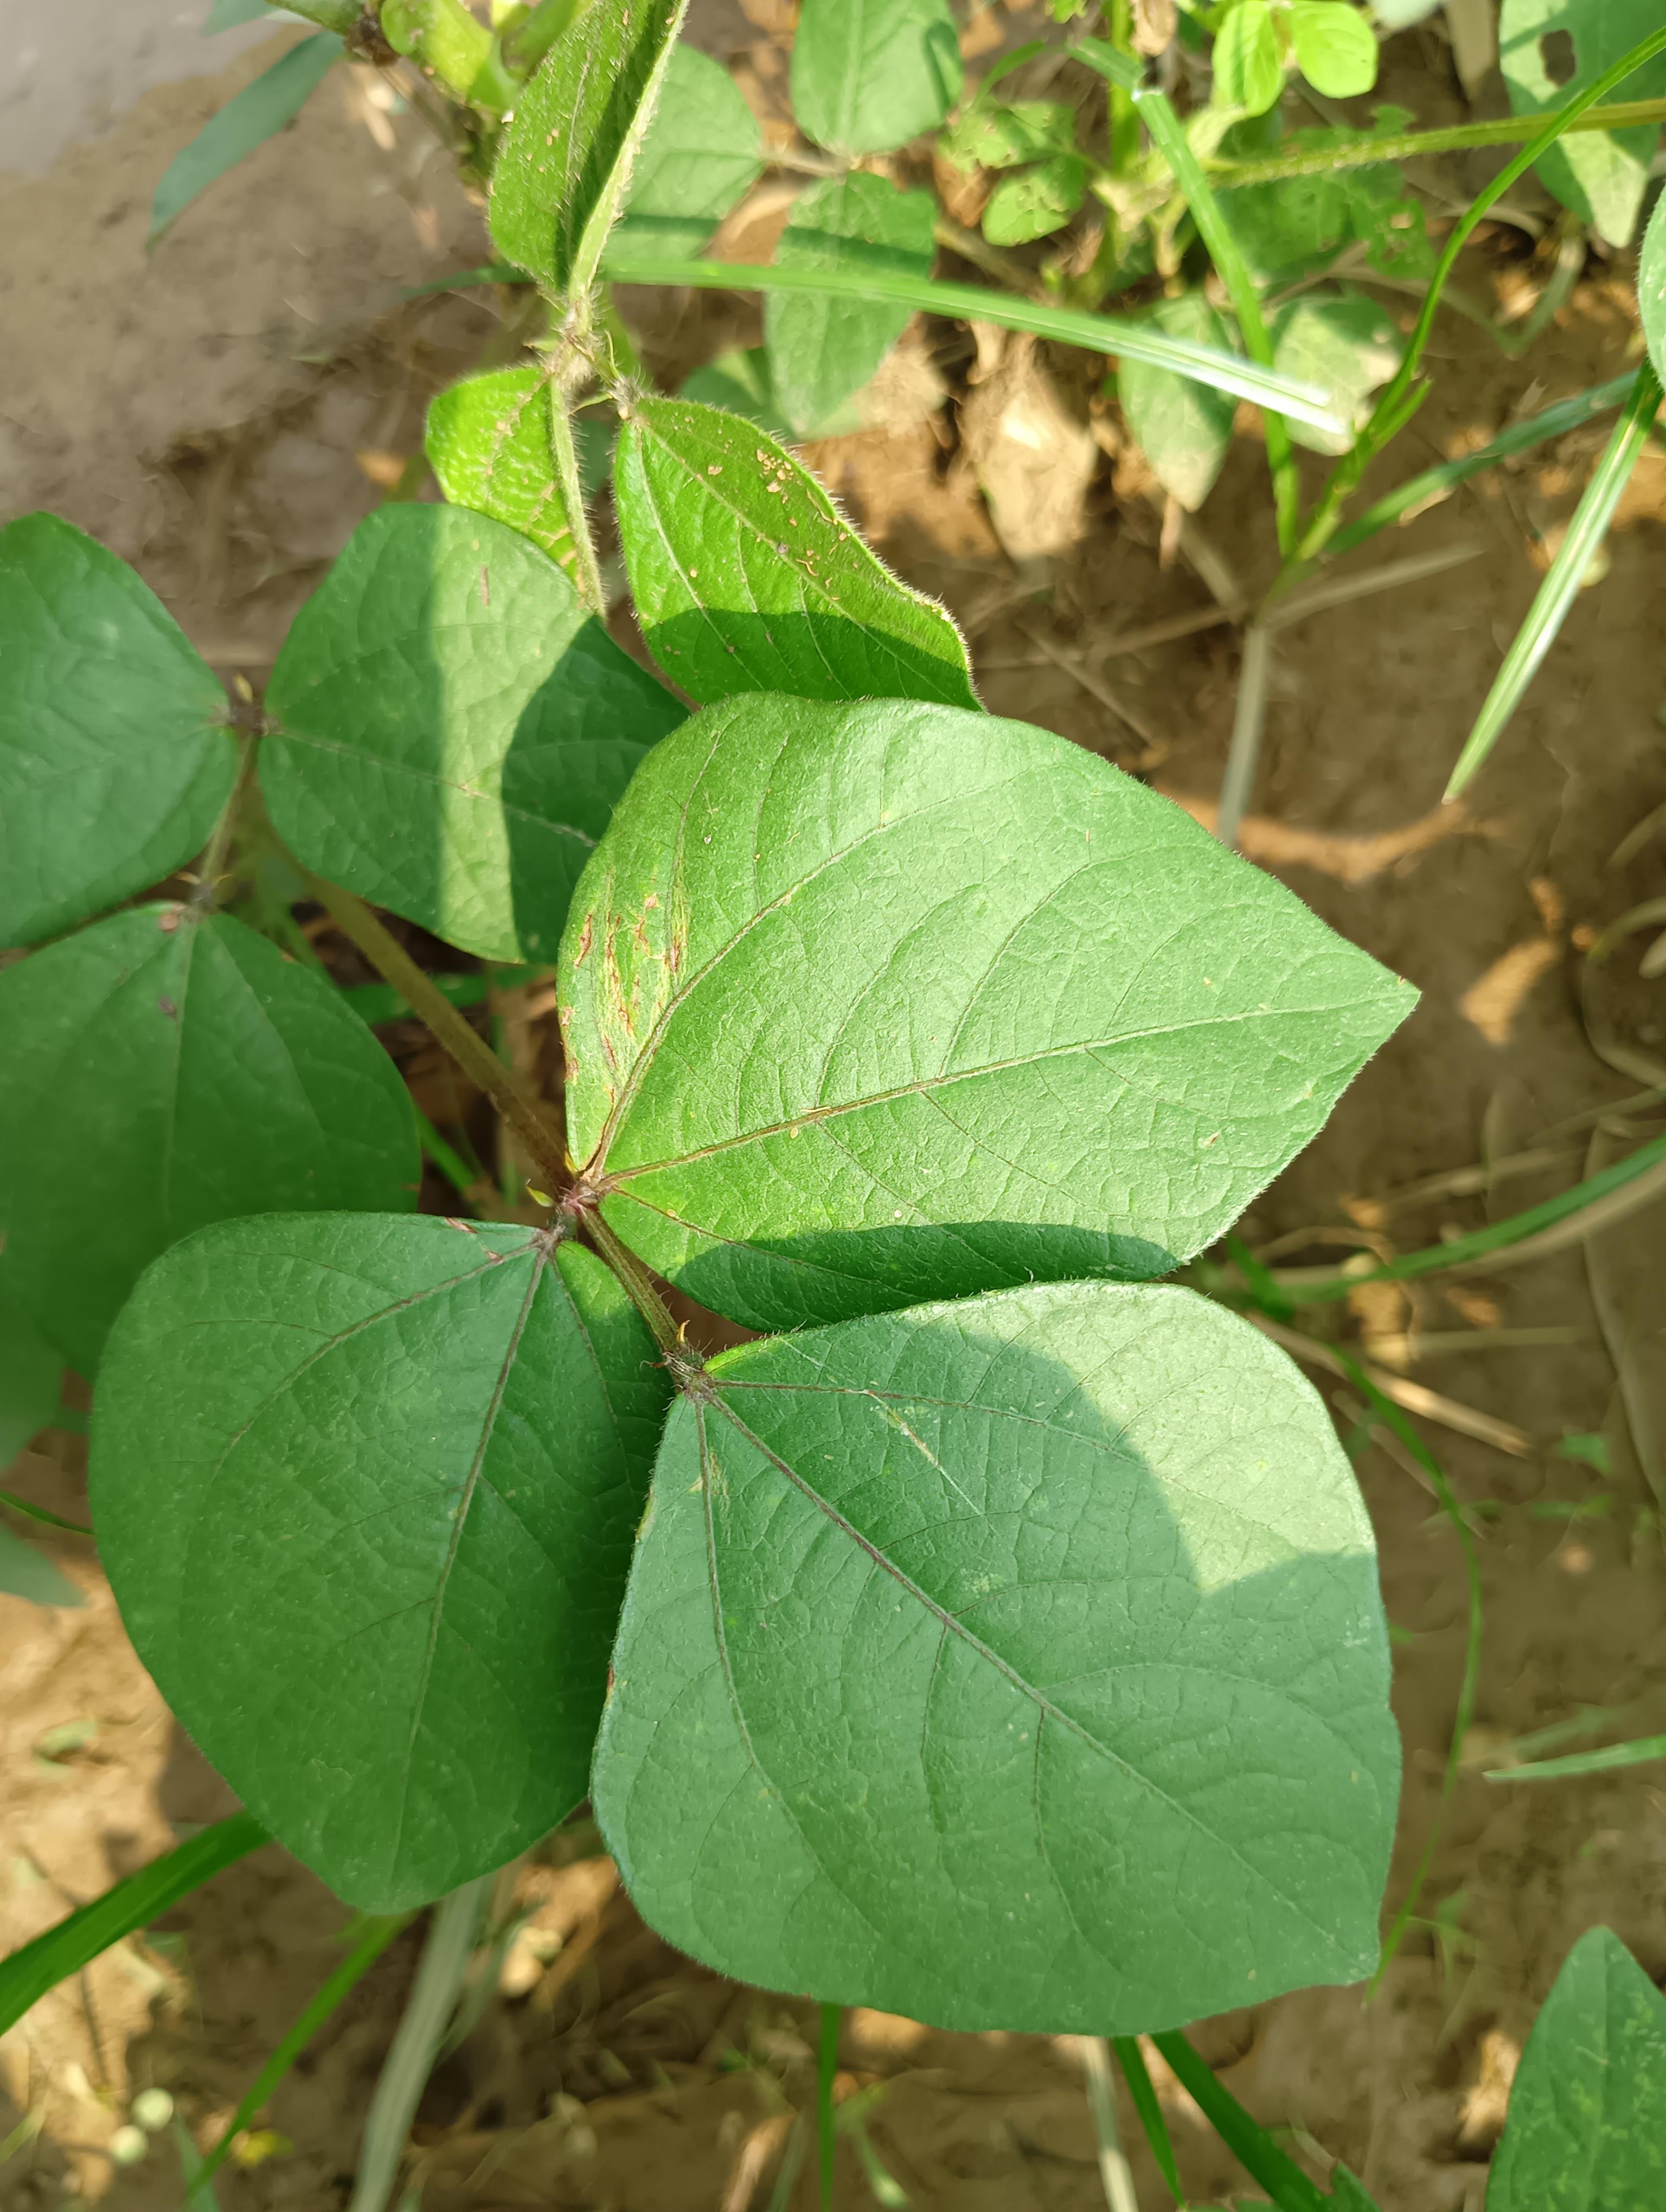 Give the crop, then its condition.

mungbean, healthy
